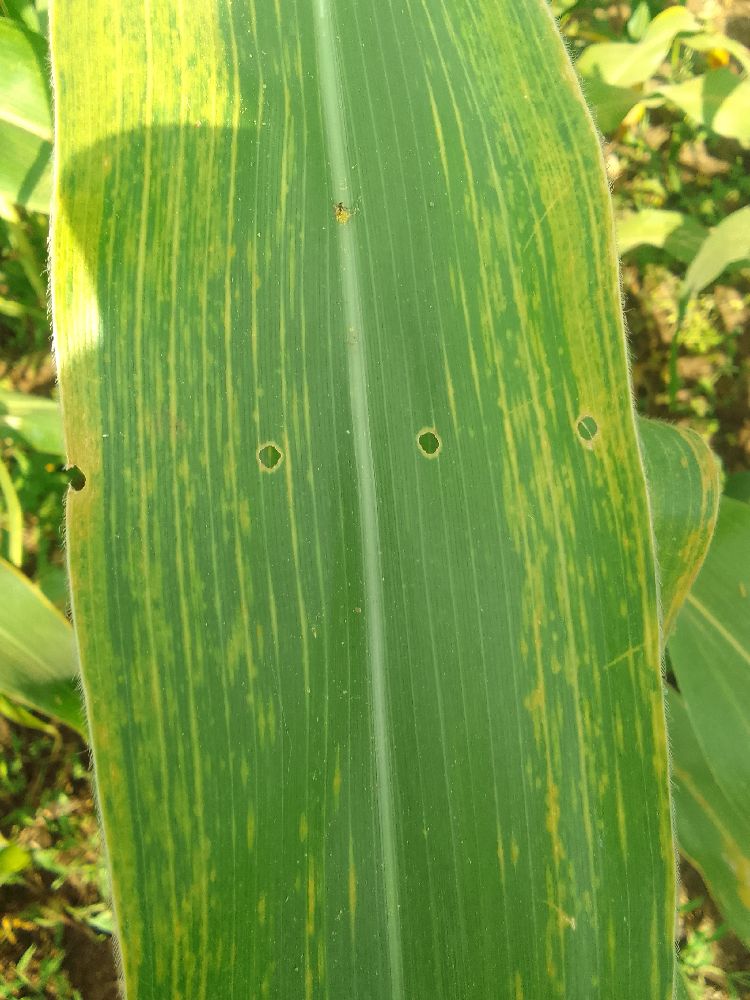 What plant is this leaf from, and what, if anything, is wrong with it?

maize, maize lethal necrosis
